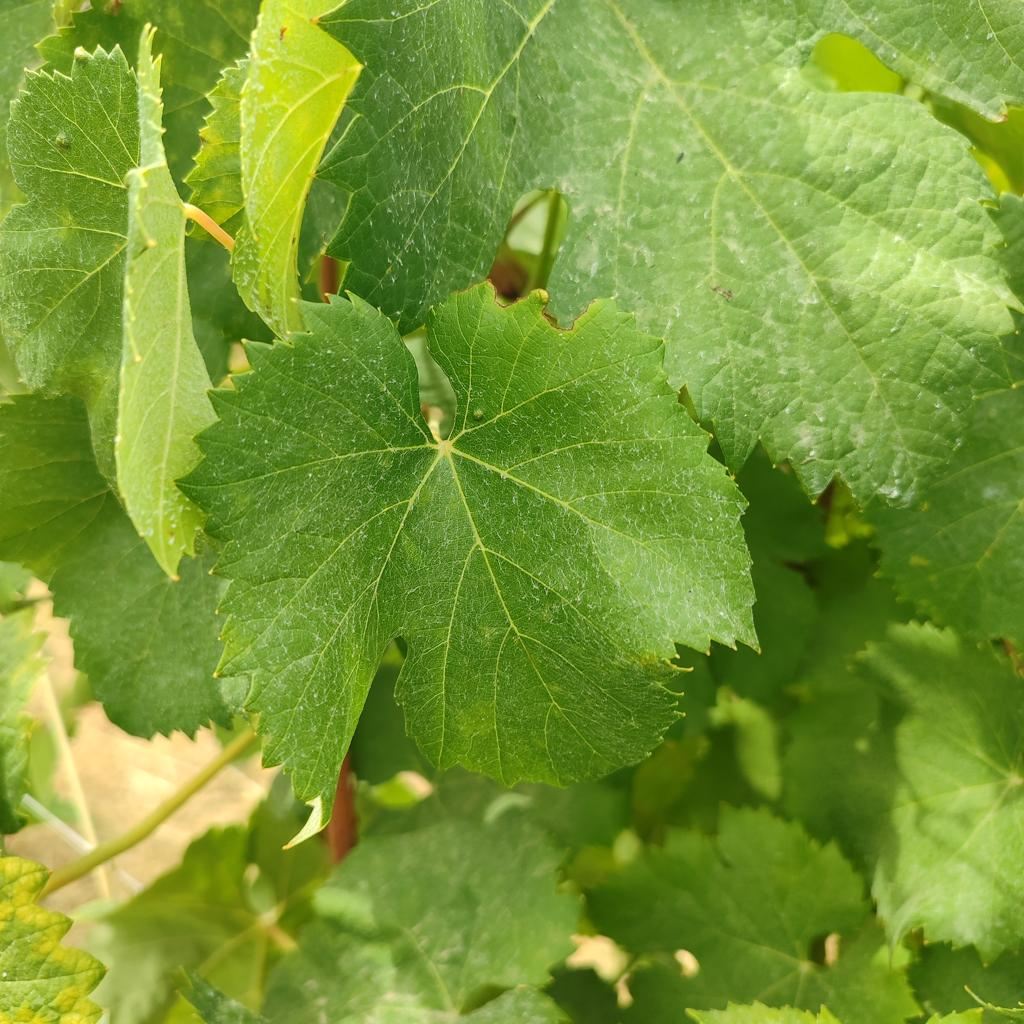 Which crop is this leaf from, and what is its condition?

grapevine, healthy
